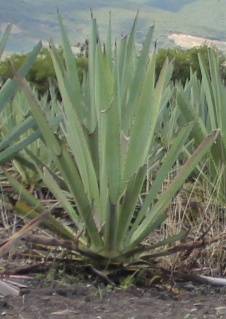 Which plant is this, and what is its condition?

agave, yellow
